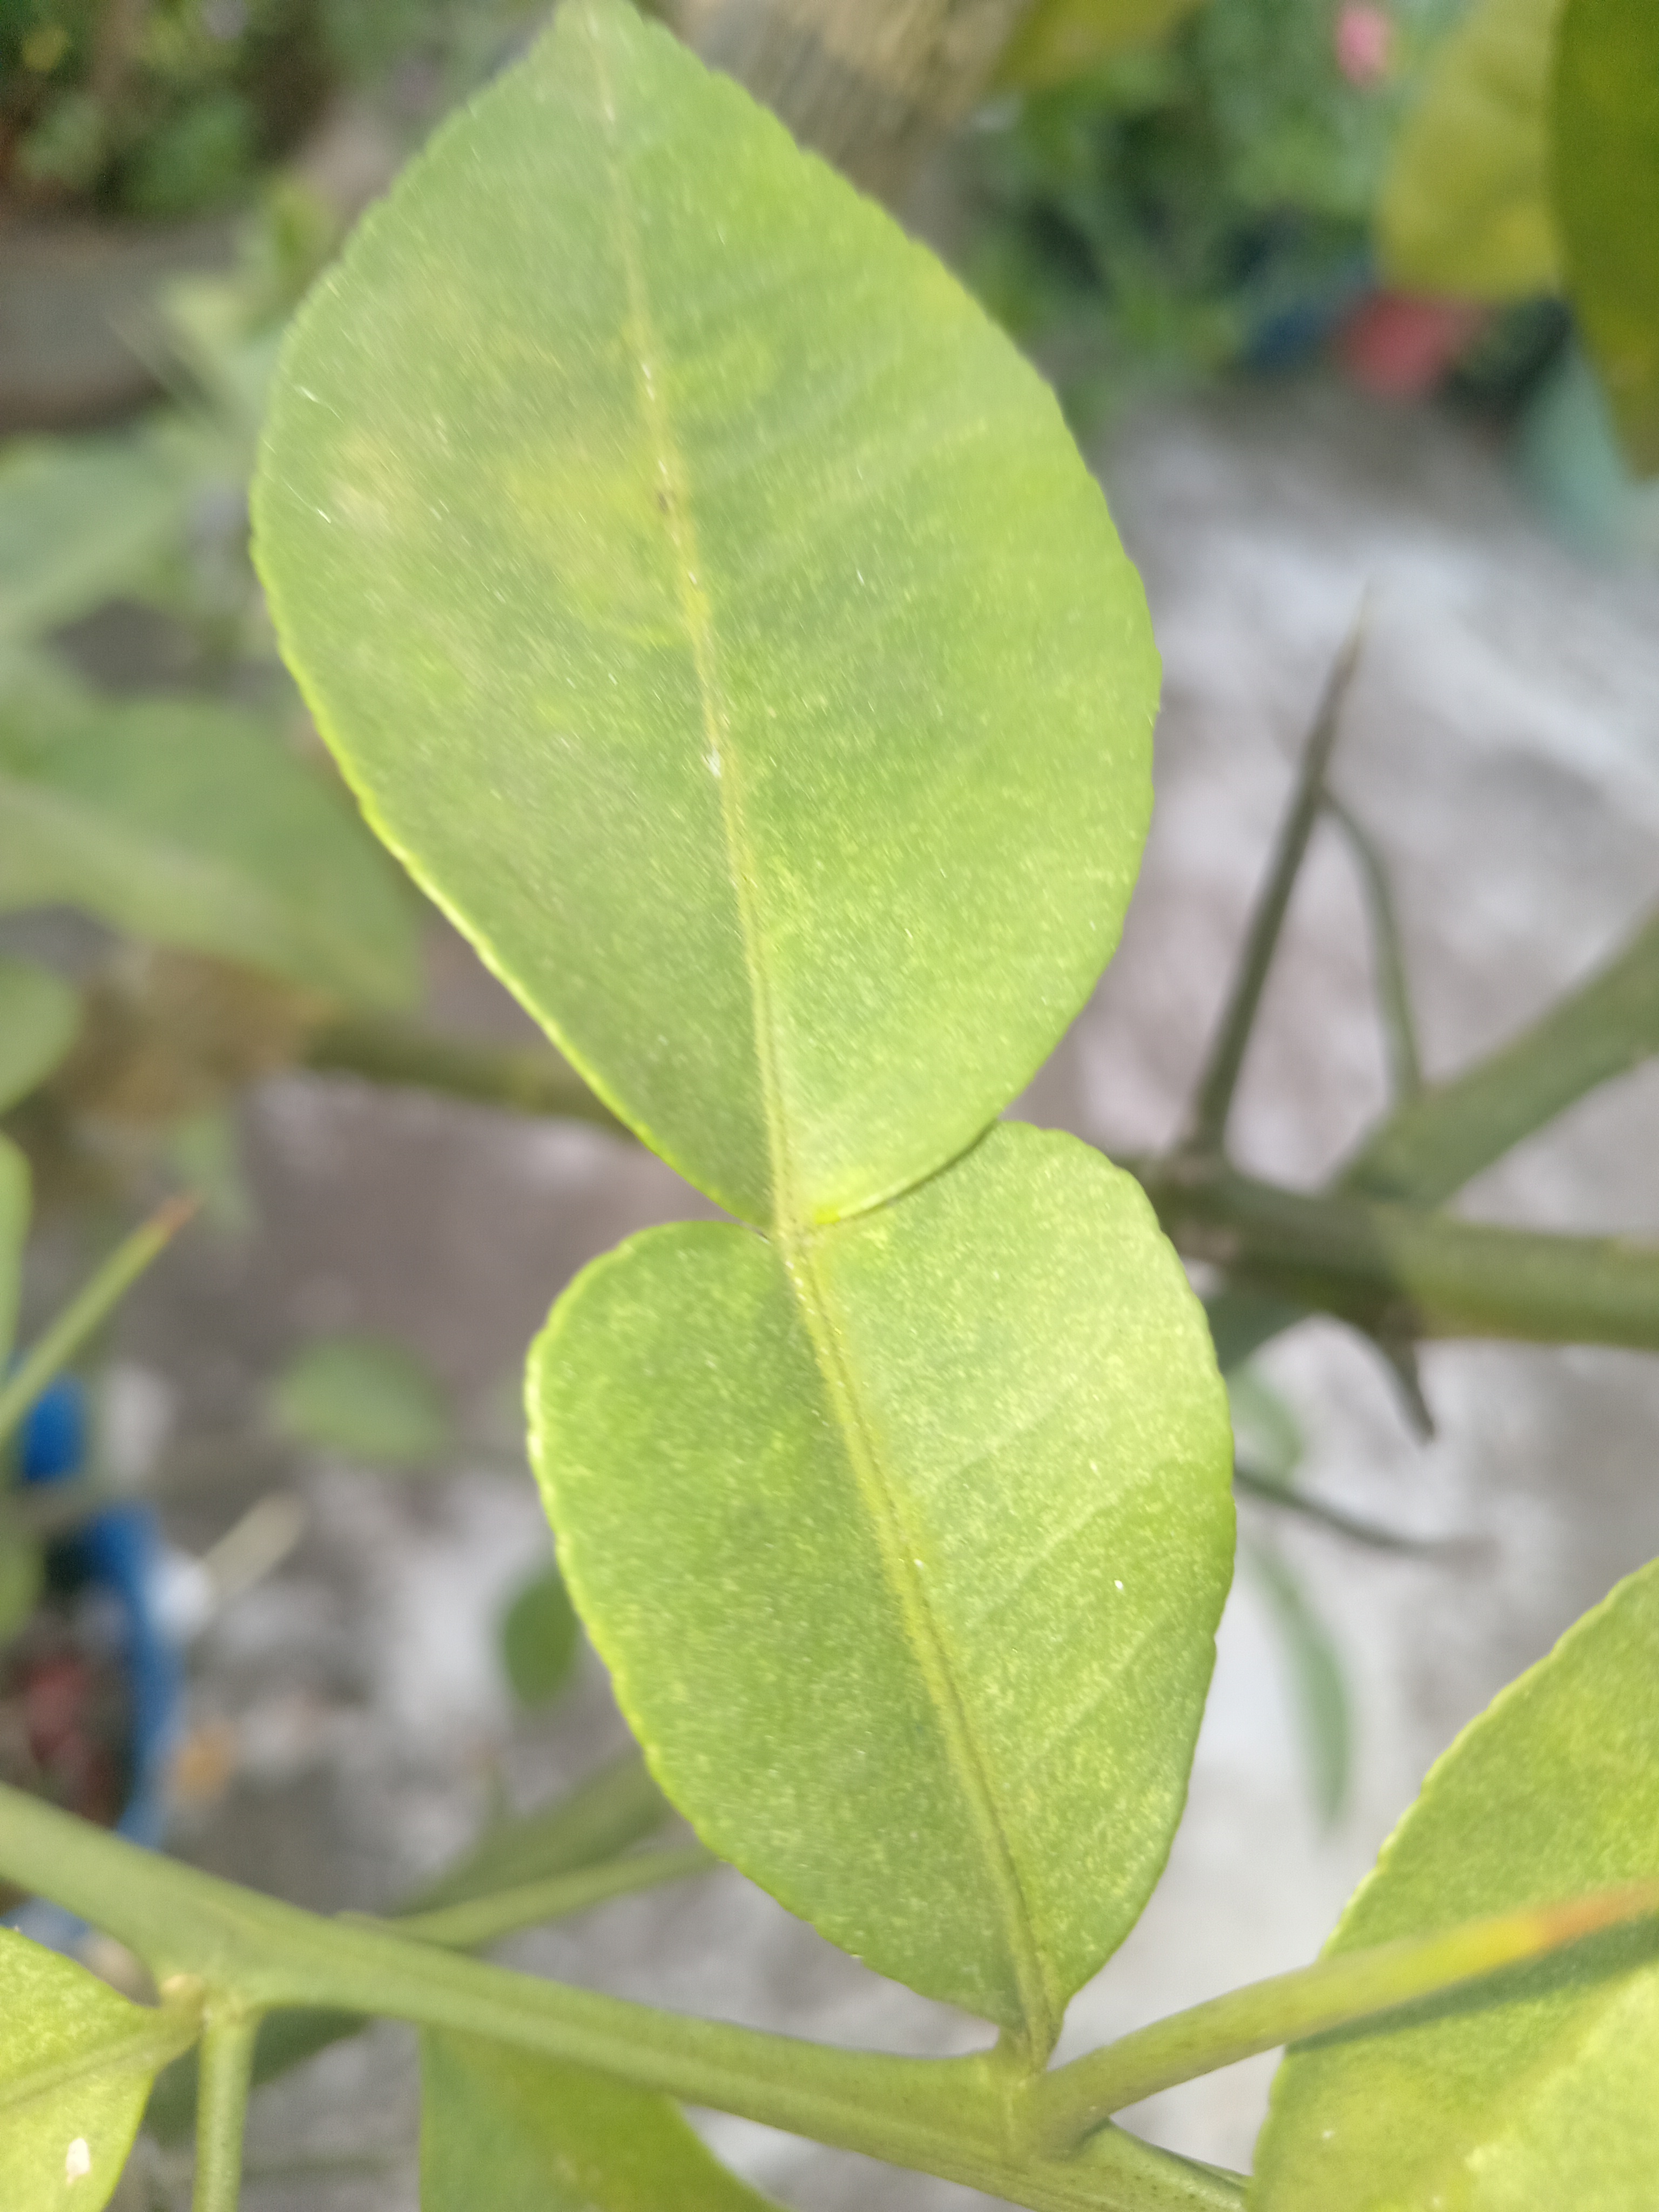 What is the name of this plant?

lemon
